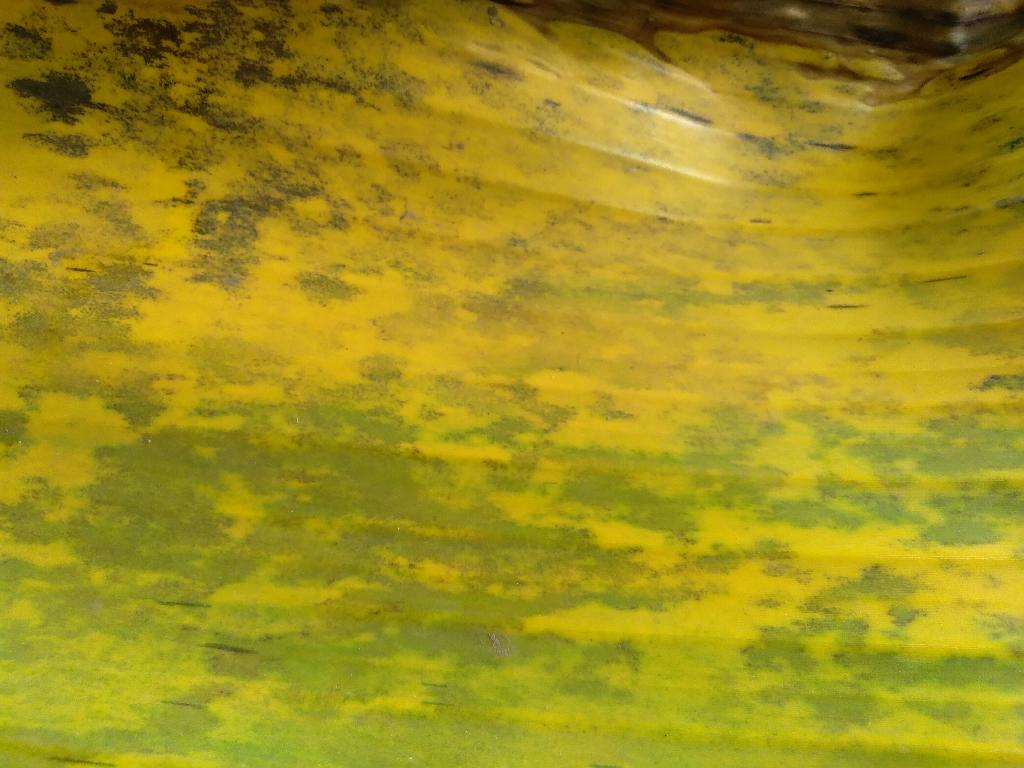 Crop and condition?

banana, black sigatoka
